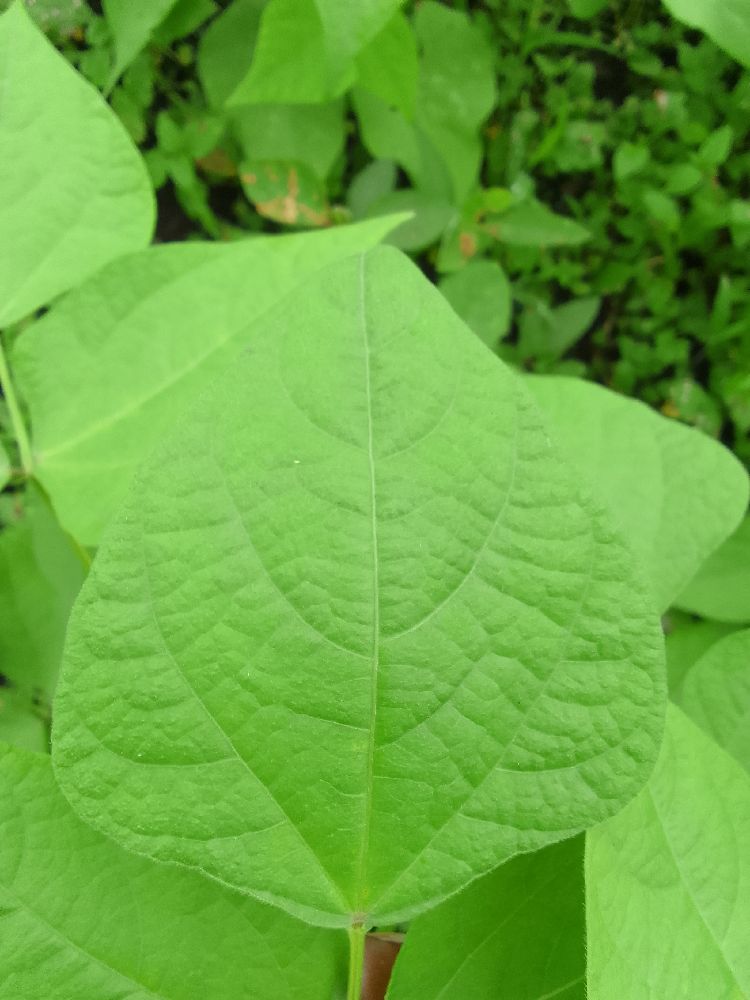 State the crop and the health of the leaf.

common bean, healthy
